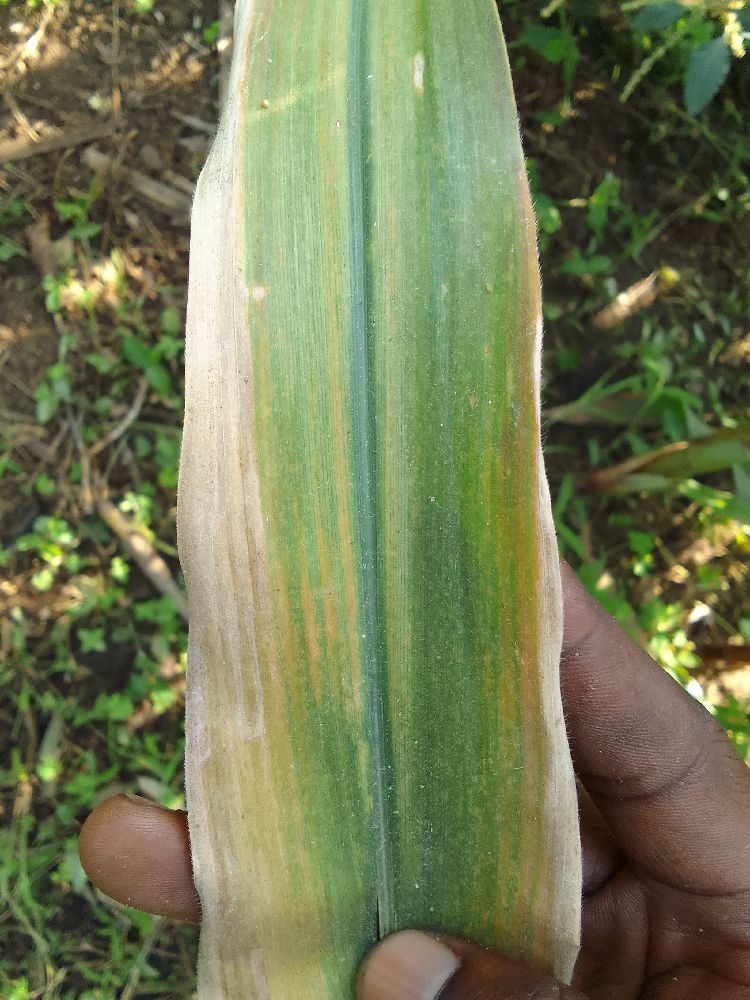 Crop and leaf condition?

maize, maize lethal necrosis
